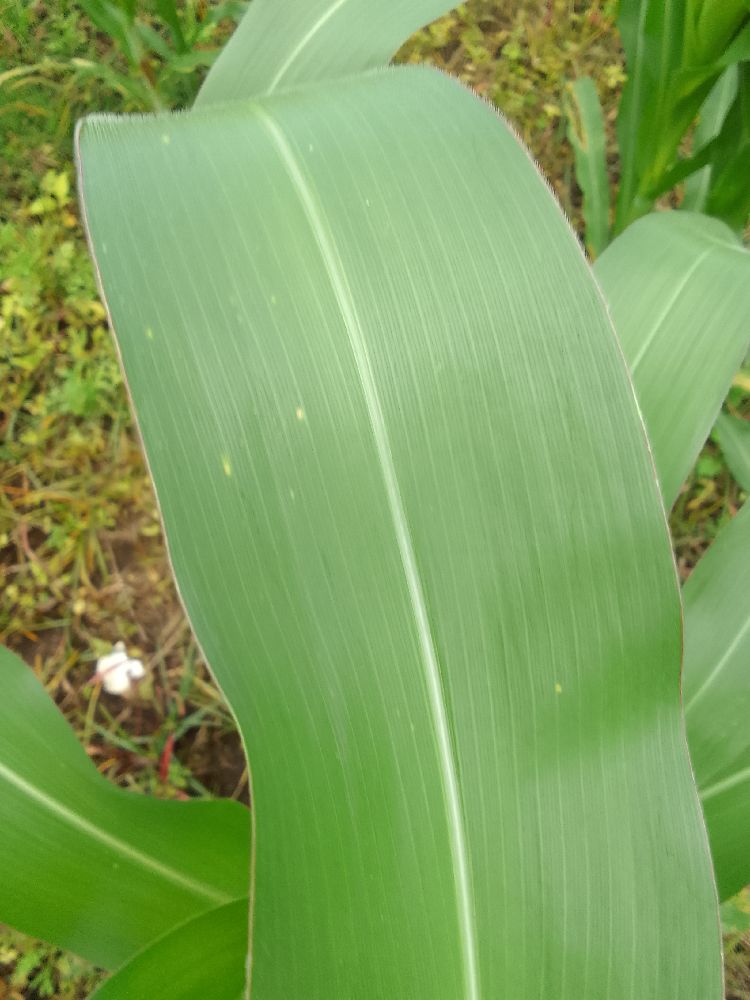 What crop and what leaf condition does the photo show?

maize, healthy
